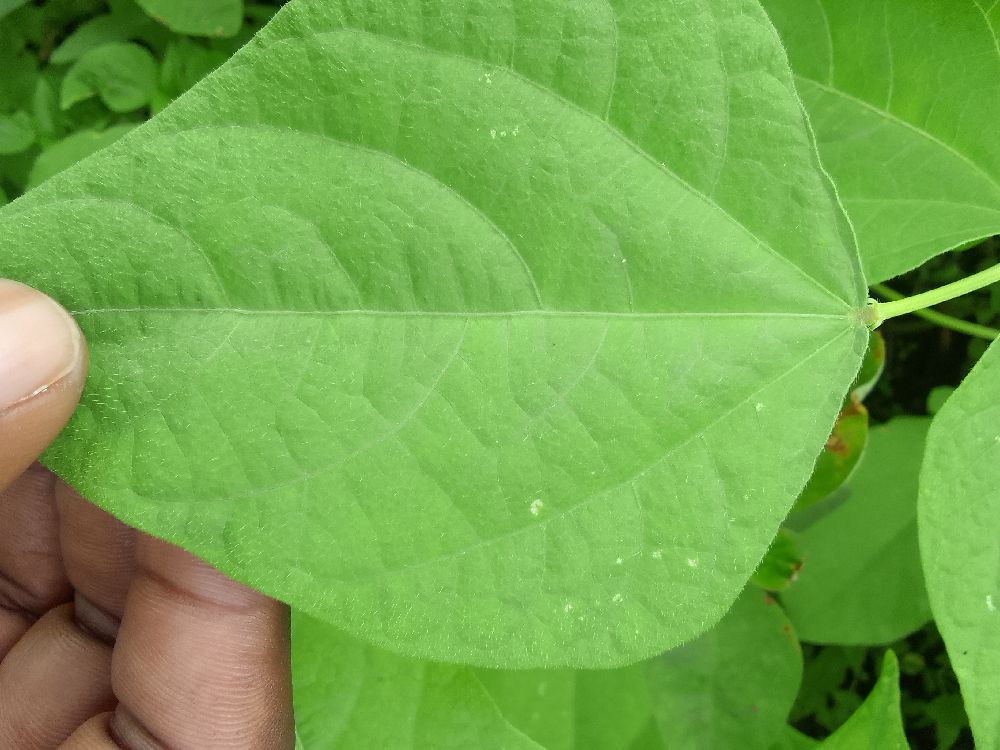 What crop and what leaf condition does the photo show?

common bean, healthy
